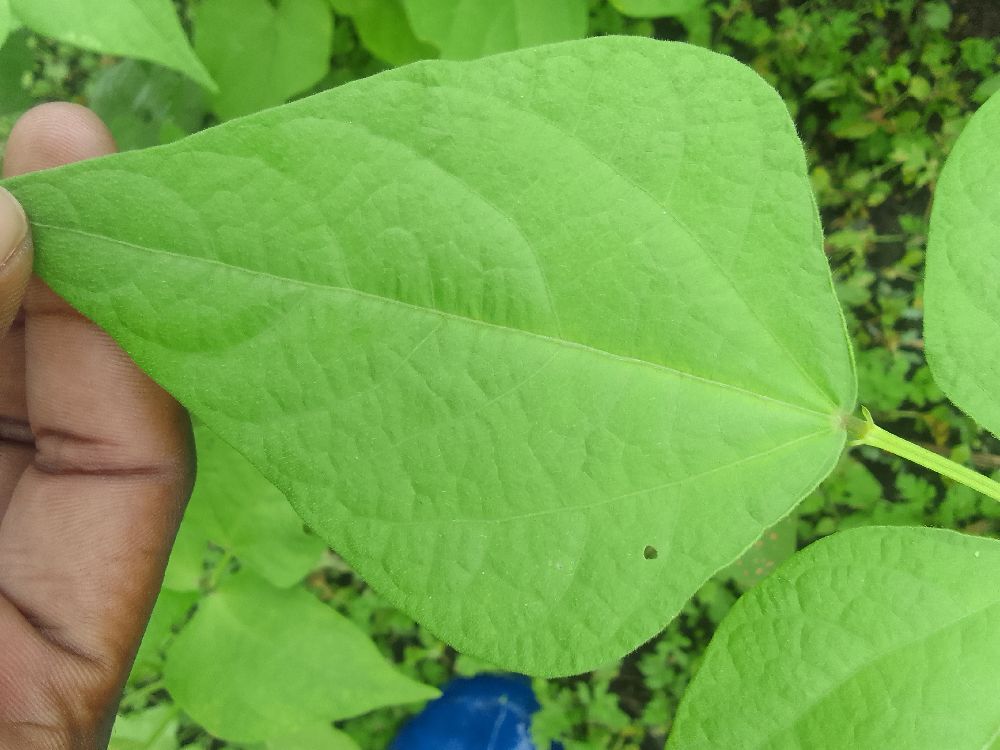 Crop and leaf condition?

common bean, healthy
